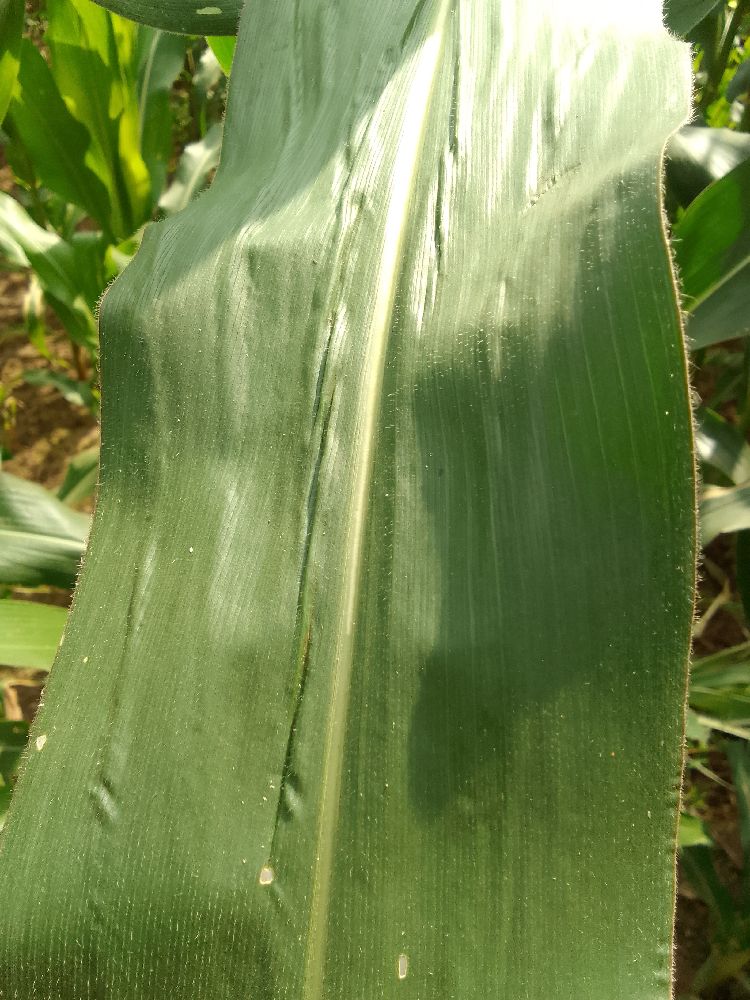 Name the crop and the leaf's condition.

maize, healthy
